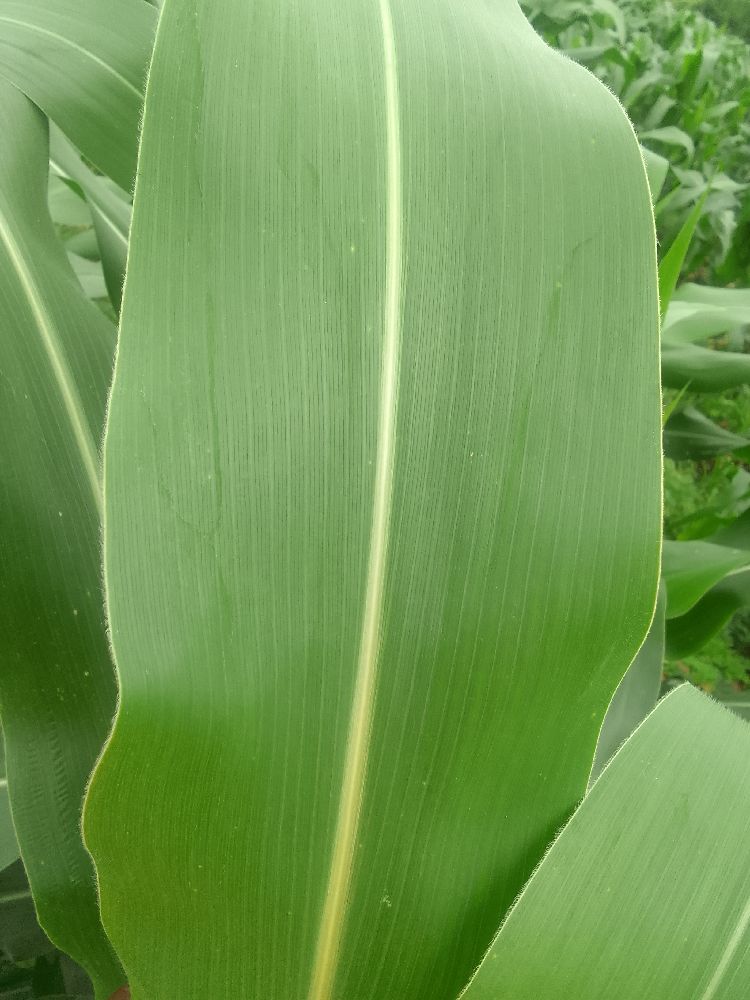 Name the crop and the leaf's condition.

maize, healthy
